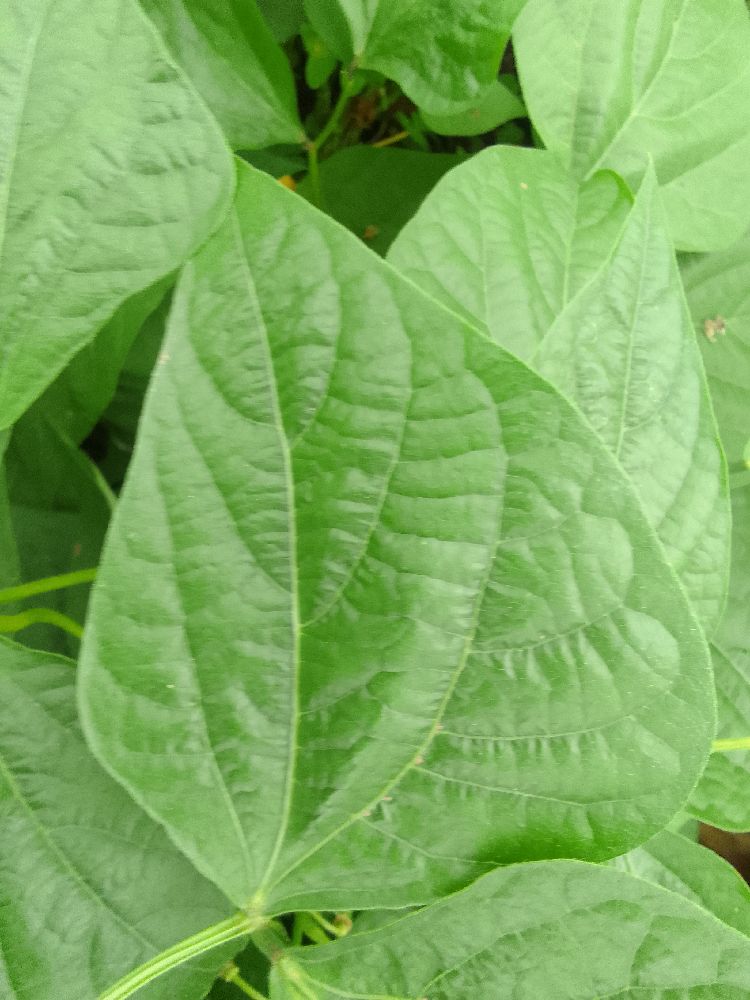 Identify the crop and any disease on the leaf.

common bean, healthy
